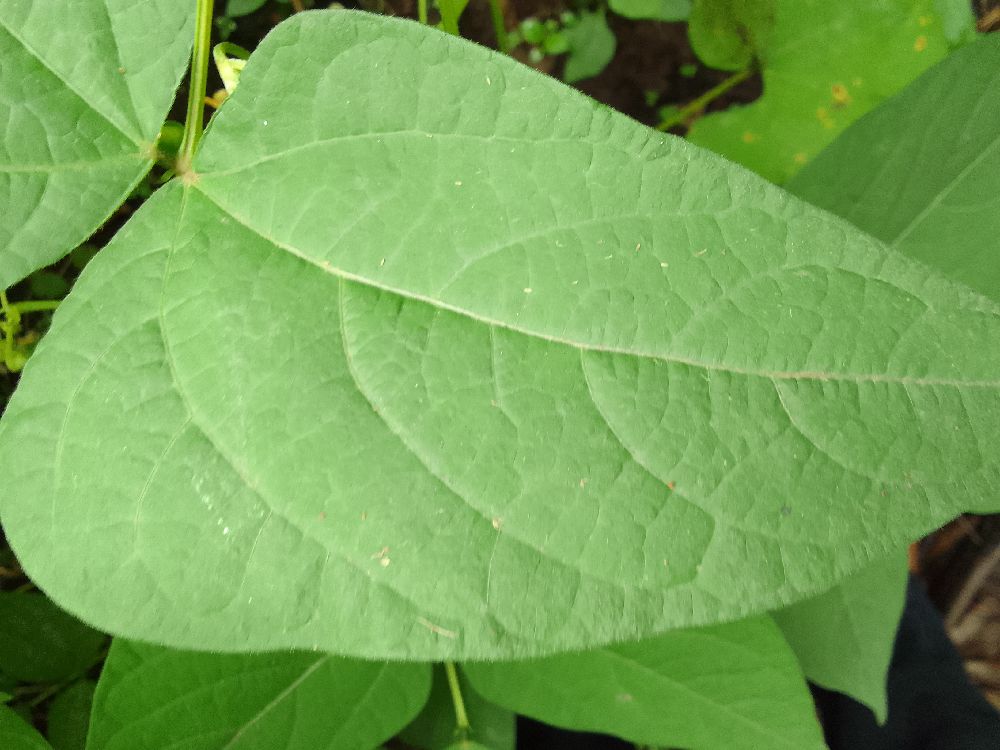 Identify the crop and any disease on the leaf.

common bean, healthy
